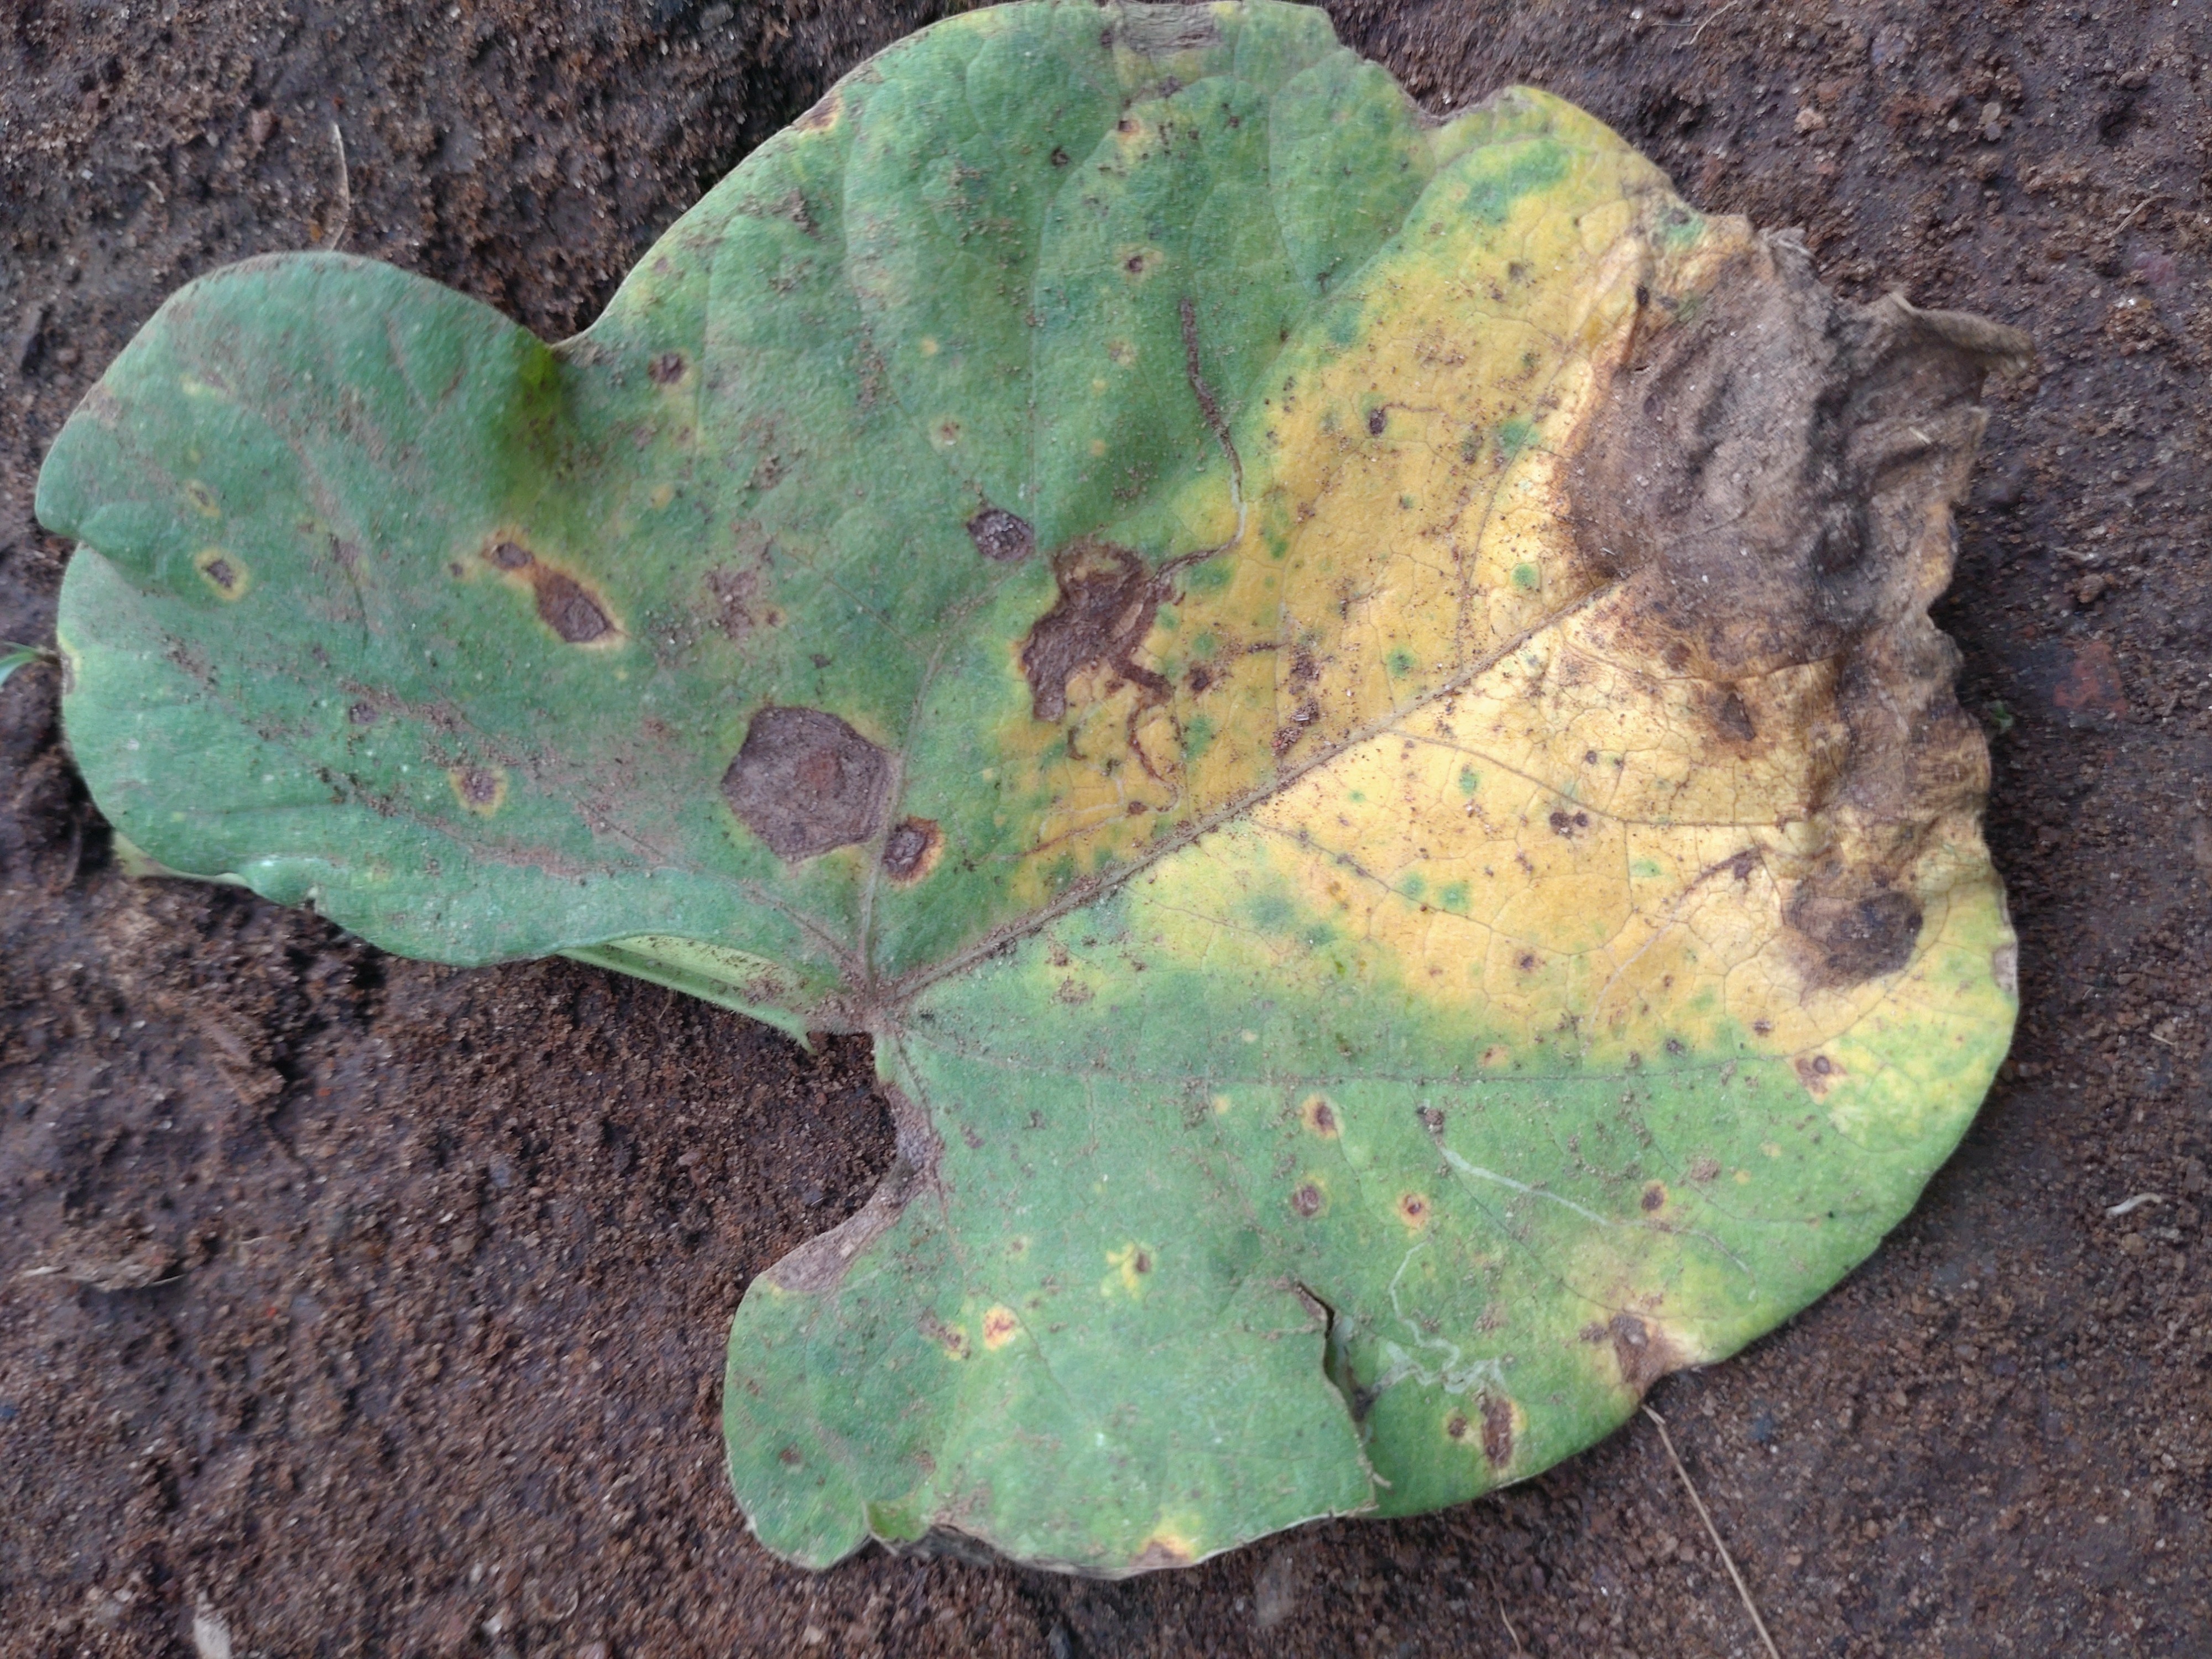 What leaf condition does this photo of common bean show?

anthracnose
